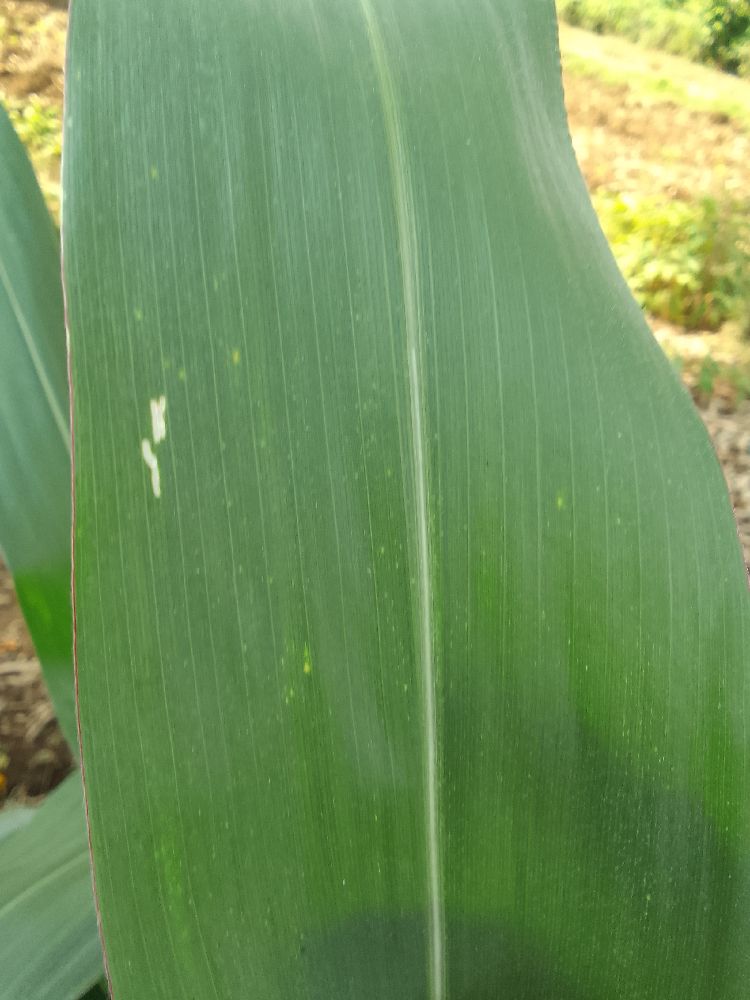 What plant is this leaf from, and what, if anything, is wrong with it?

maize, healthy
